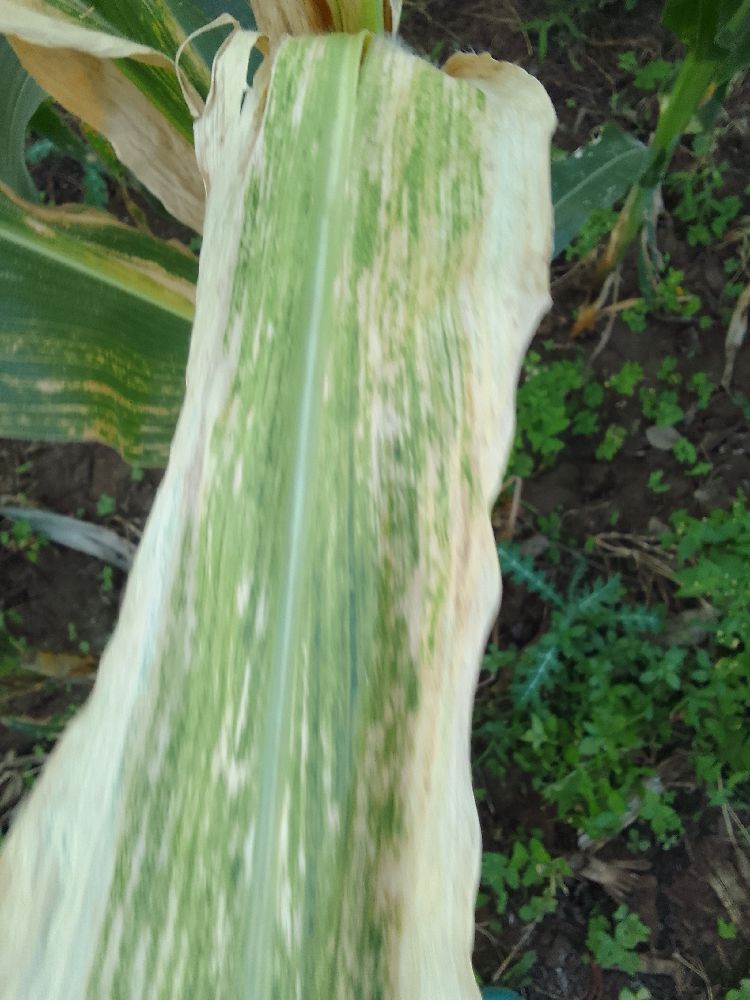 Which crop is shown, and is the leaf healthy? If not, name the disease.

maize, maize lethal necrosis
